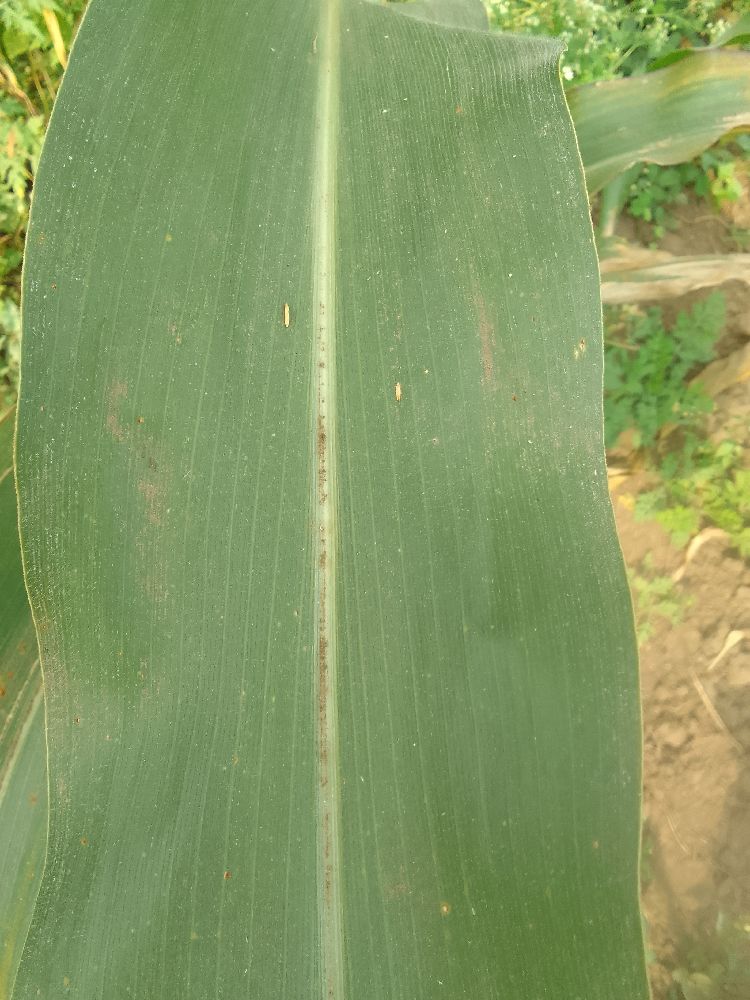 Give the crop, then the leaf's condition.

maize, healthy
